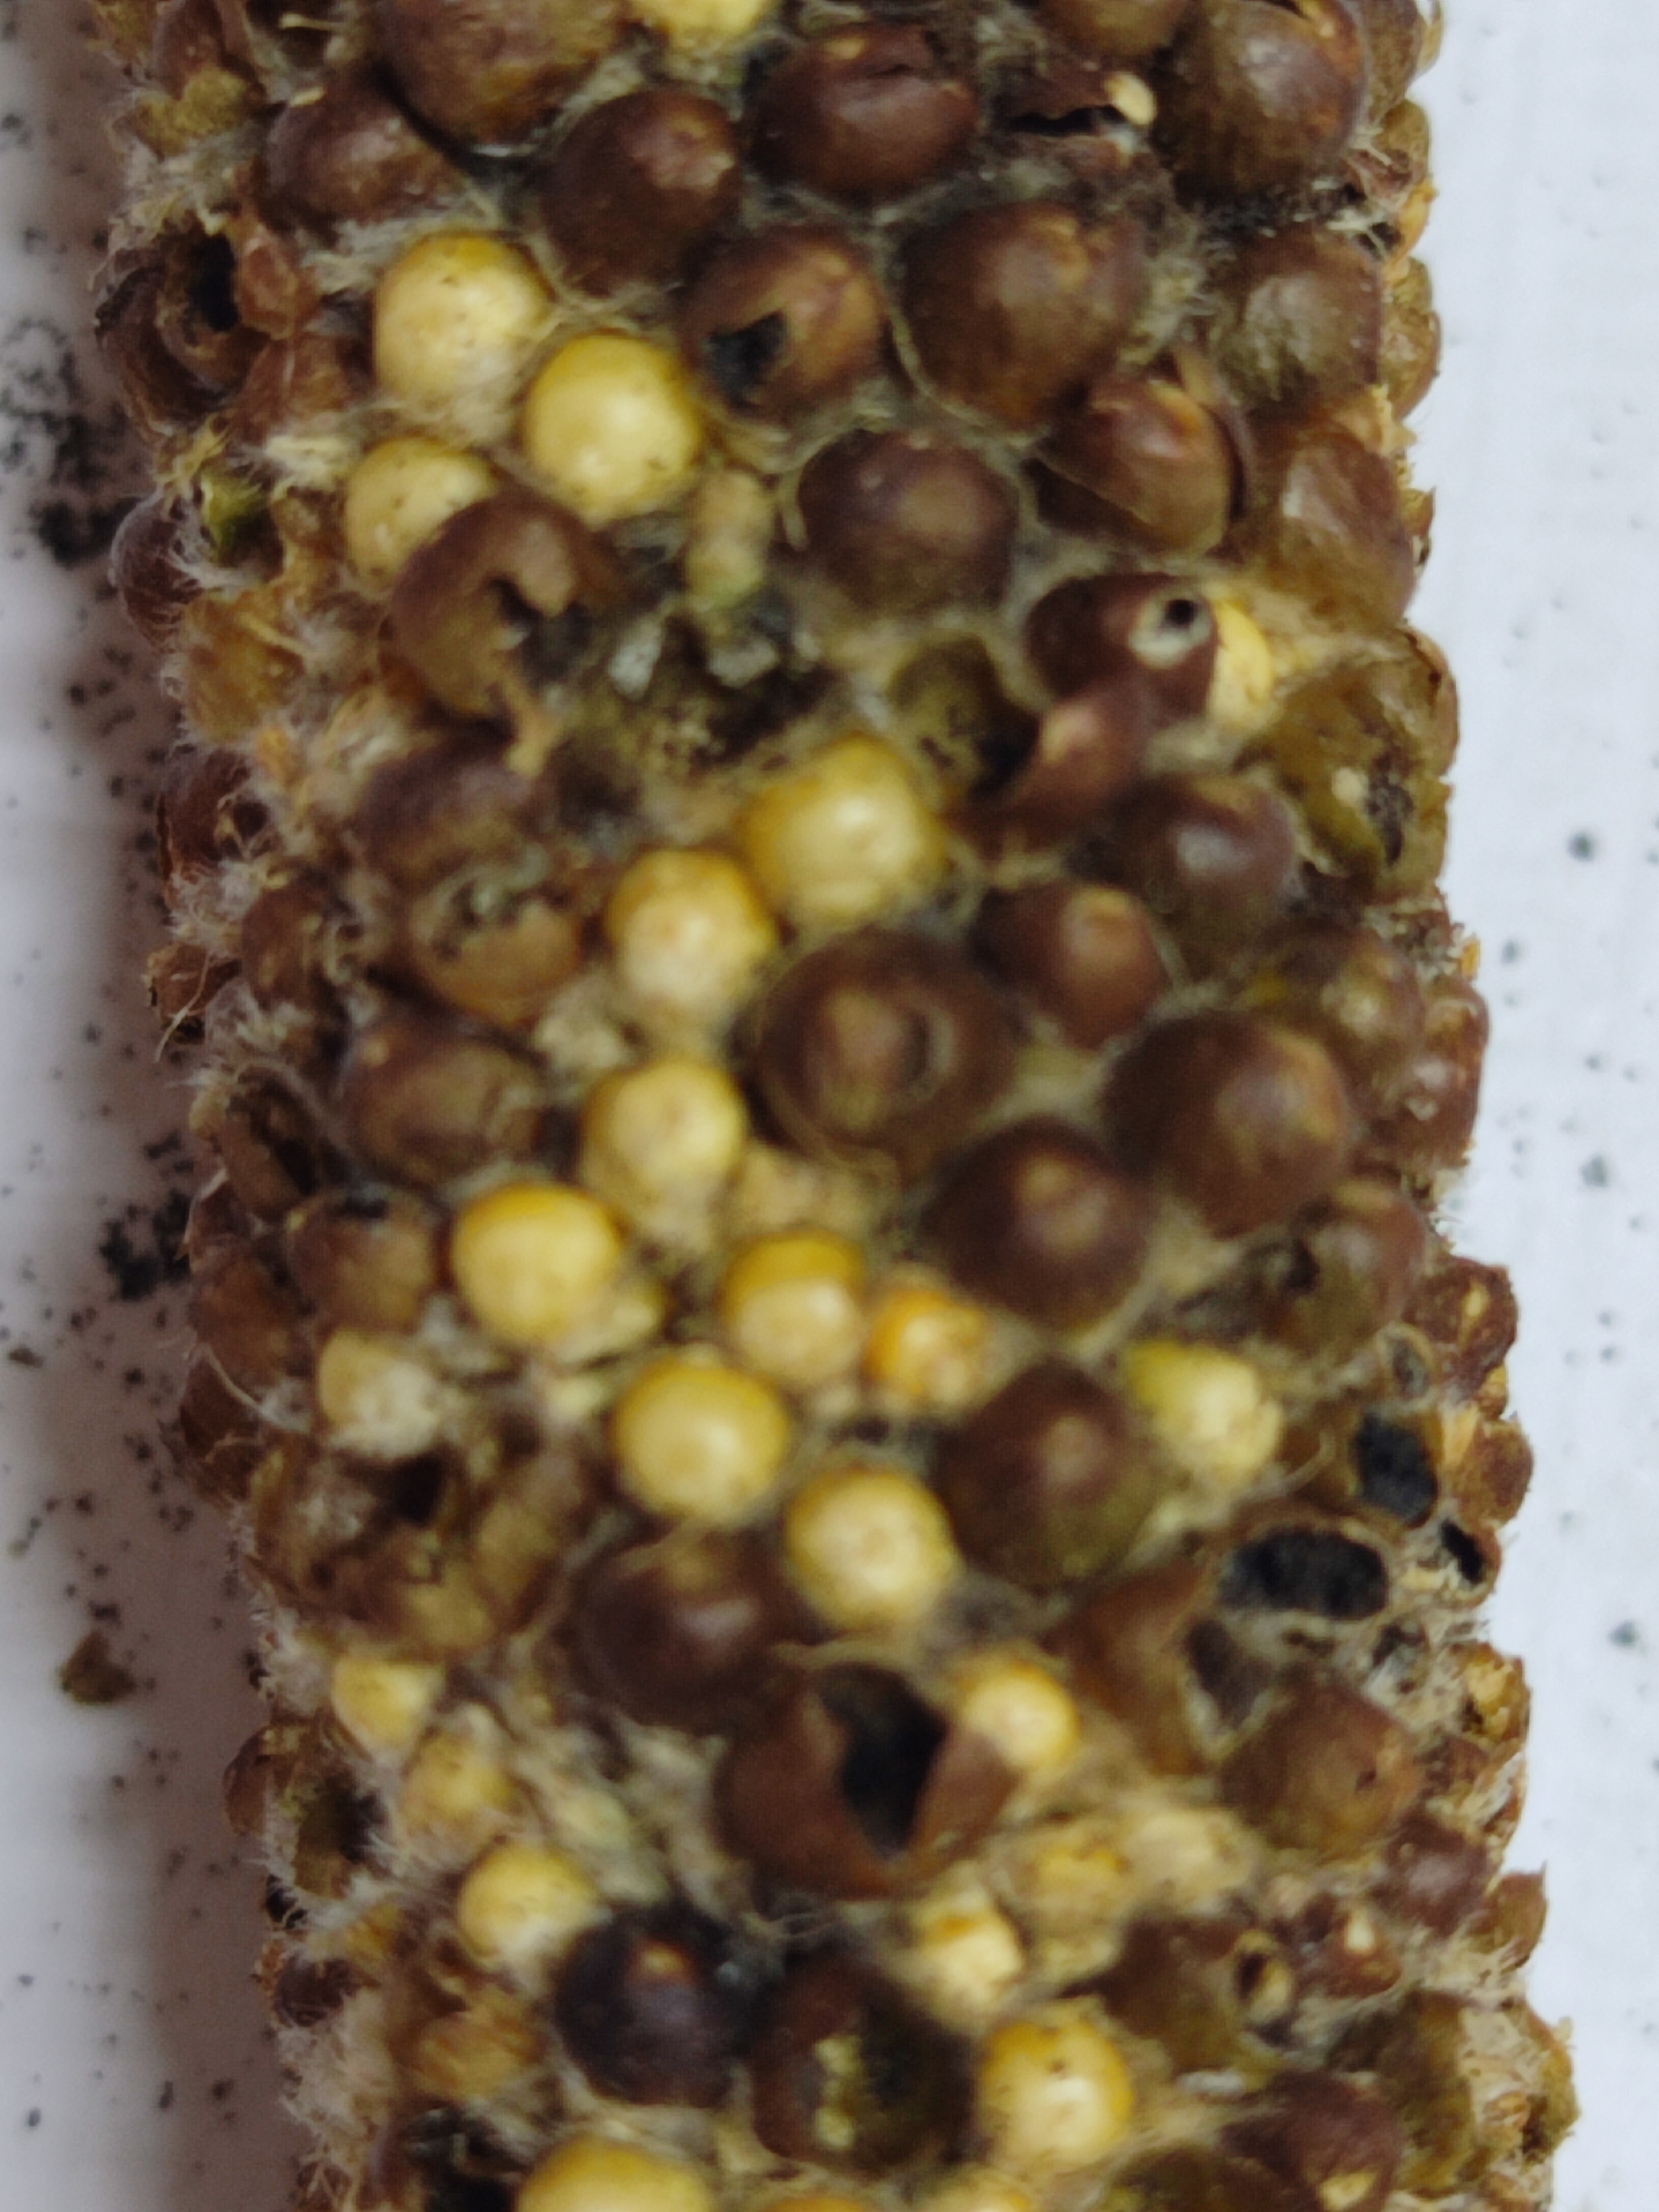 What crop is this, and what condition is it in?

pearl millet, smut
